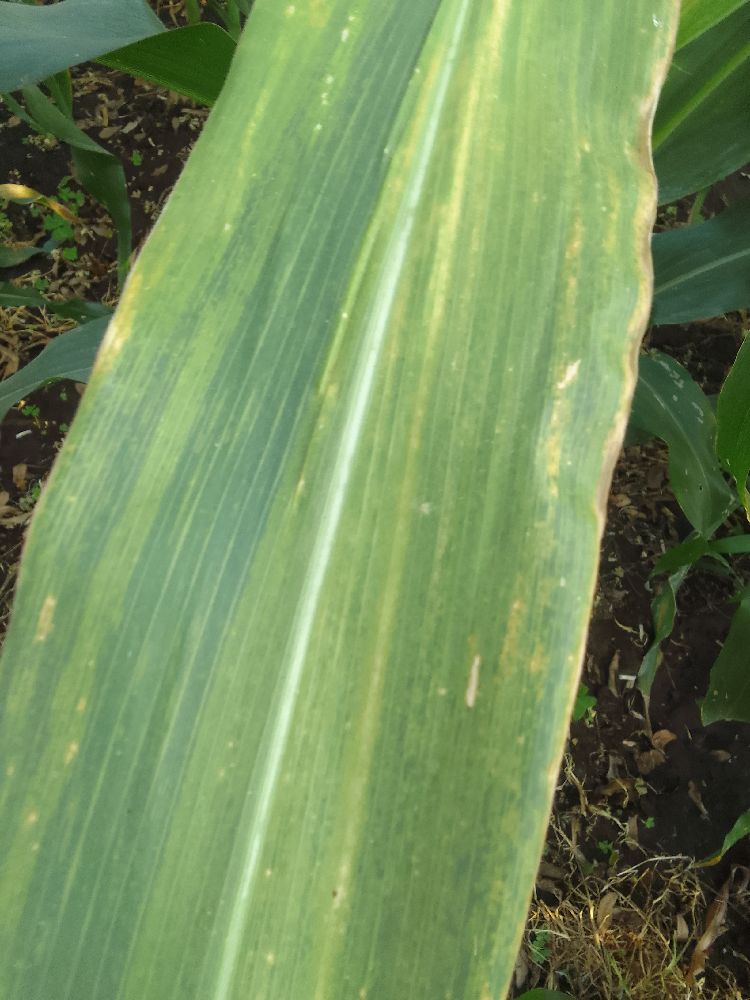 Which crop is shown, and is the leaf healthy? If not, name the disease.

maize, maize lethal necrosis
